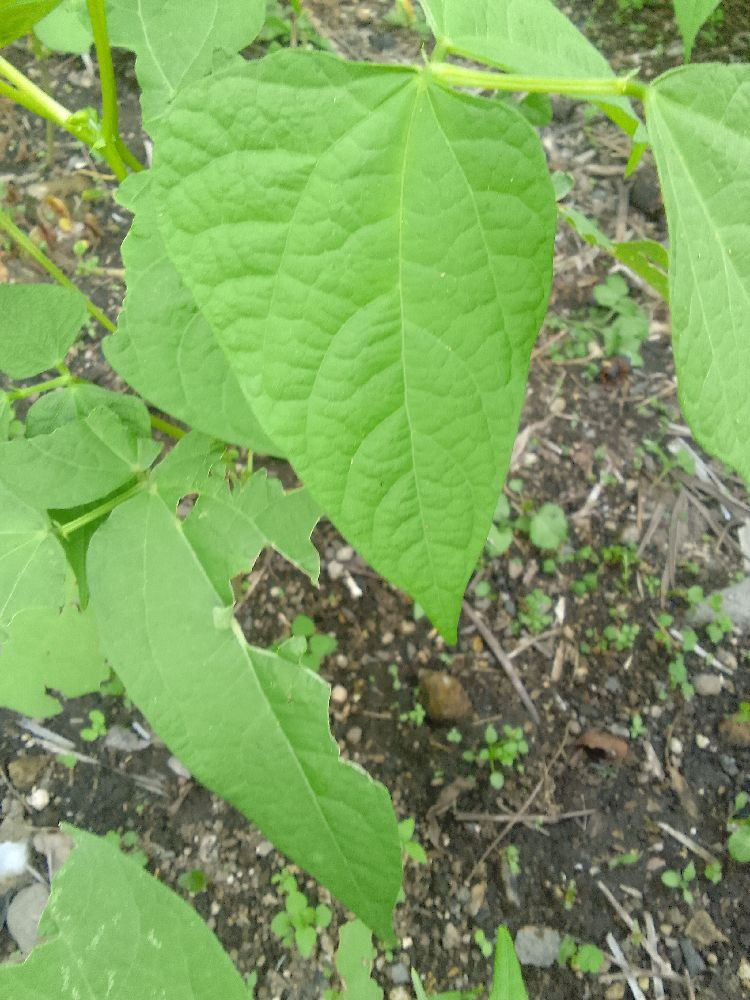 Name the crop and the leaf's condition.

common bean, healthy
